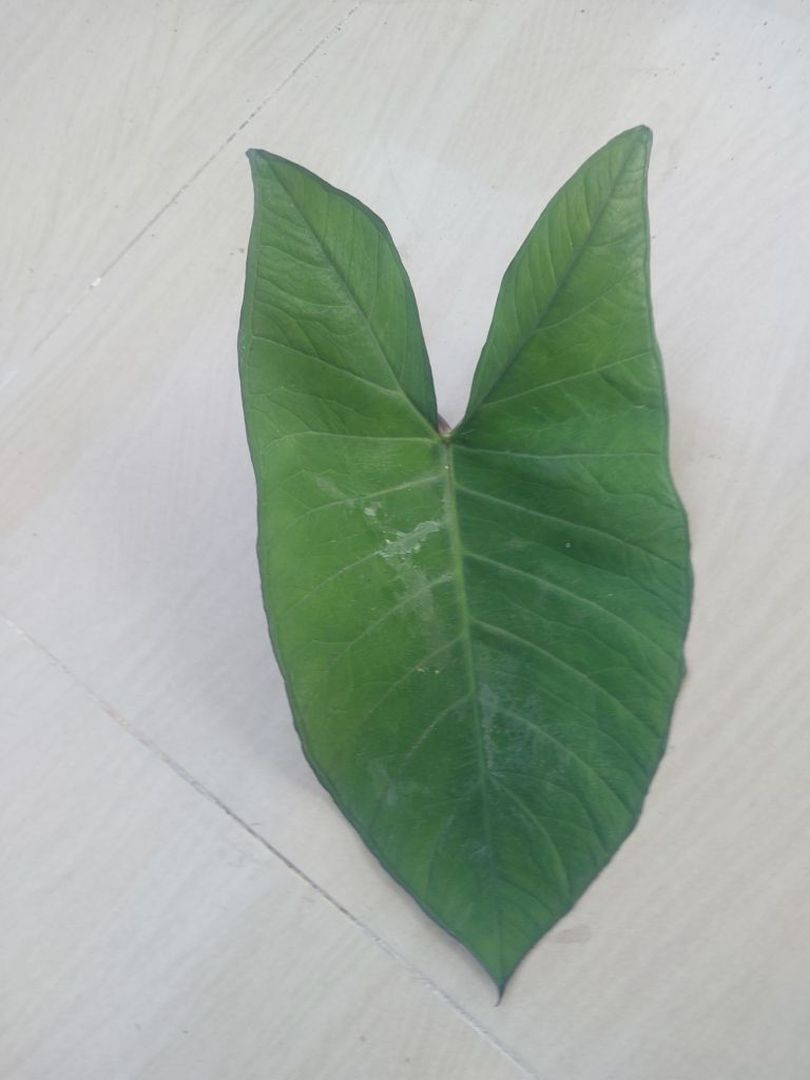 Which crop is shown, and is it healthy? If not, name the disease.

taro, healthy
